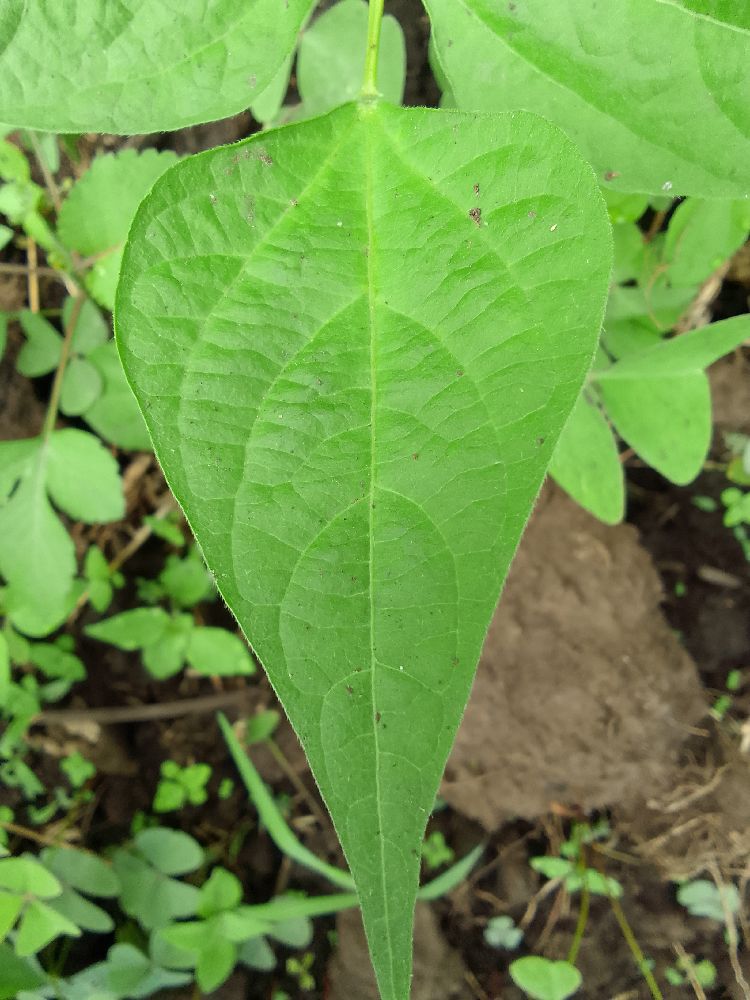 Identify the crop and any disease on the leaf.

common bean, healthy
